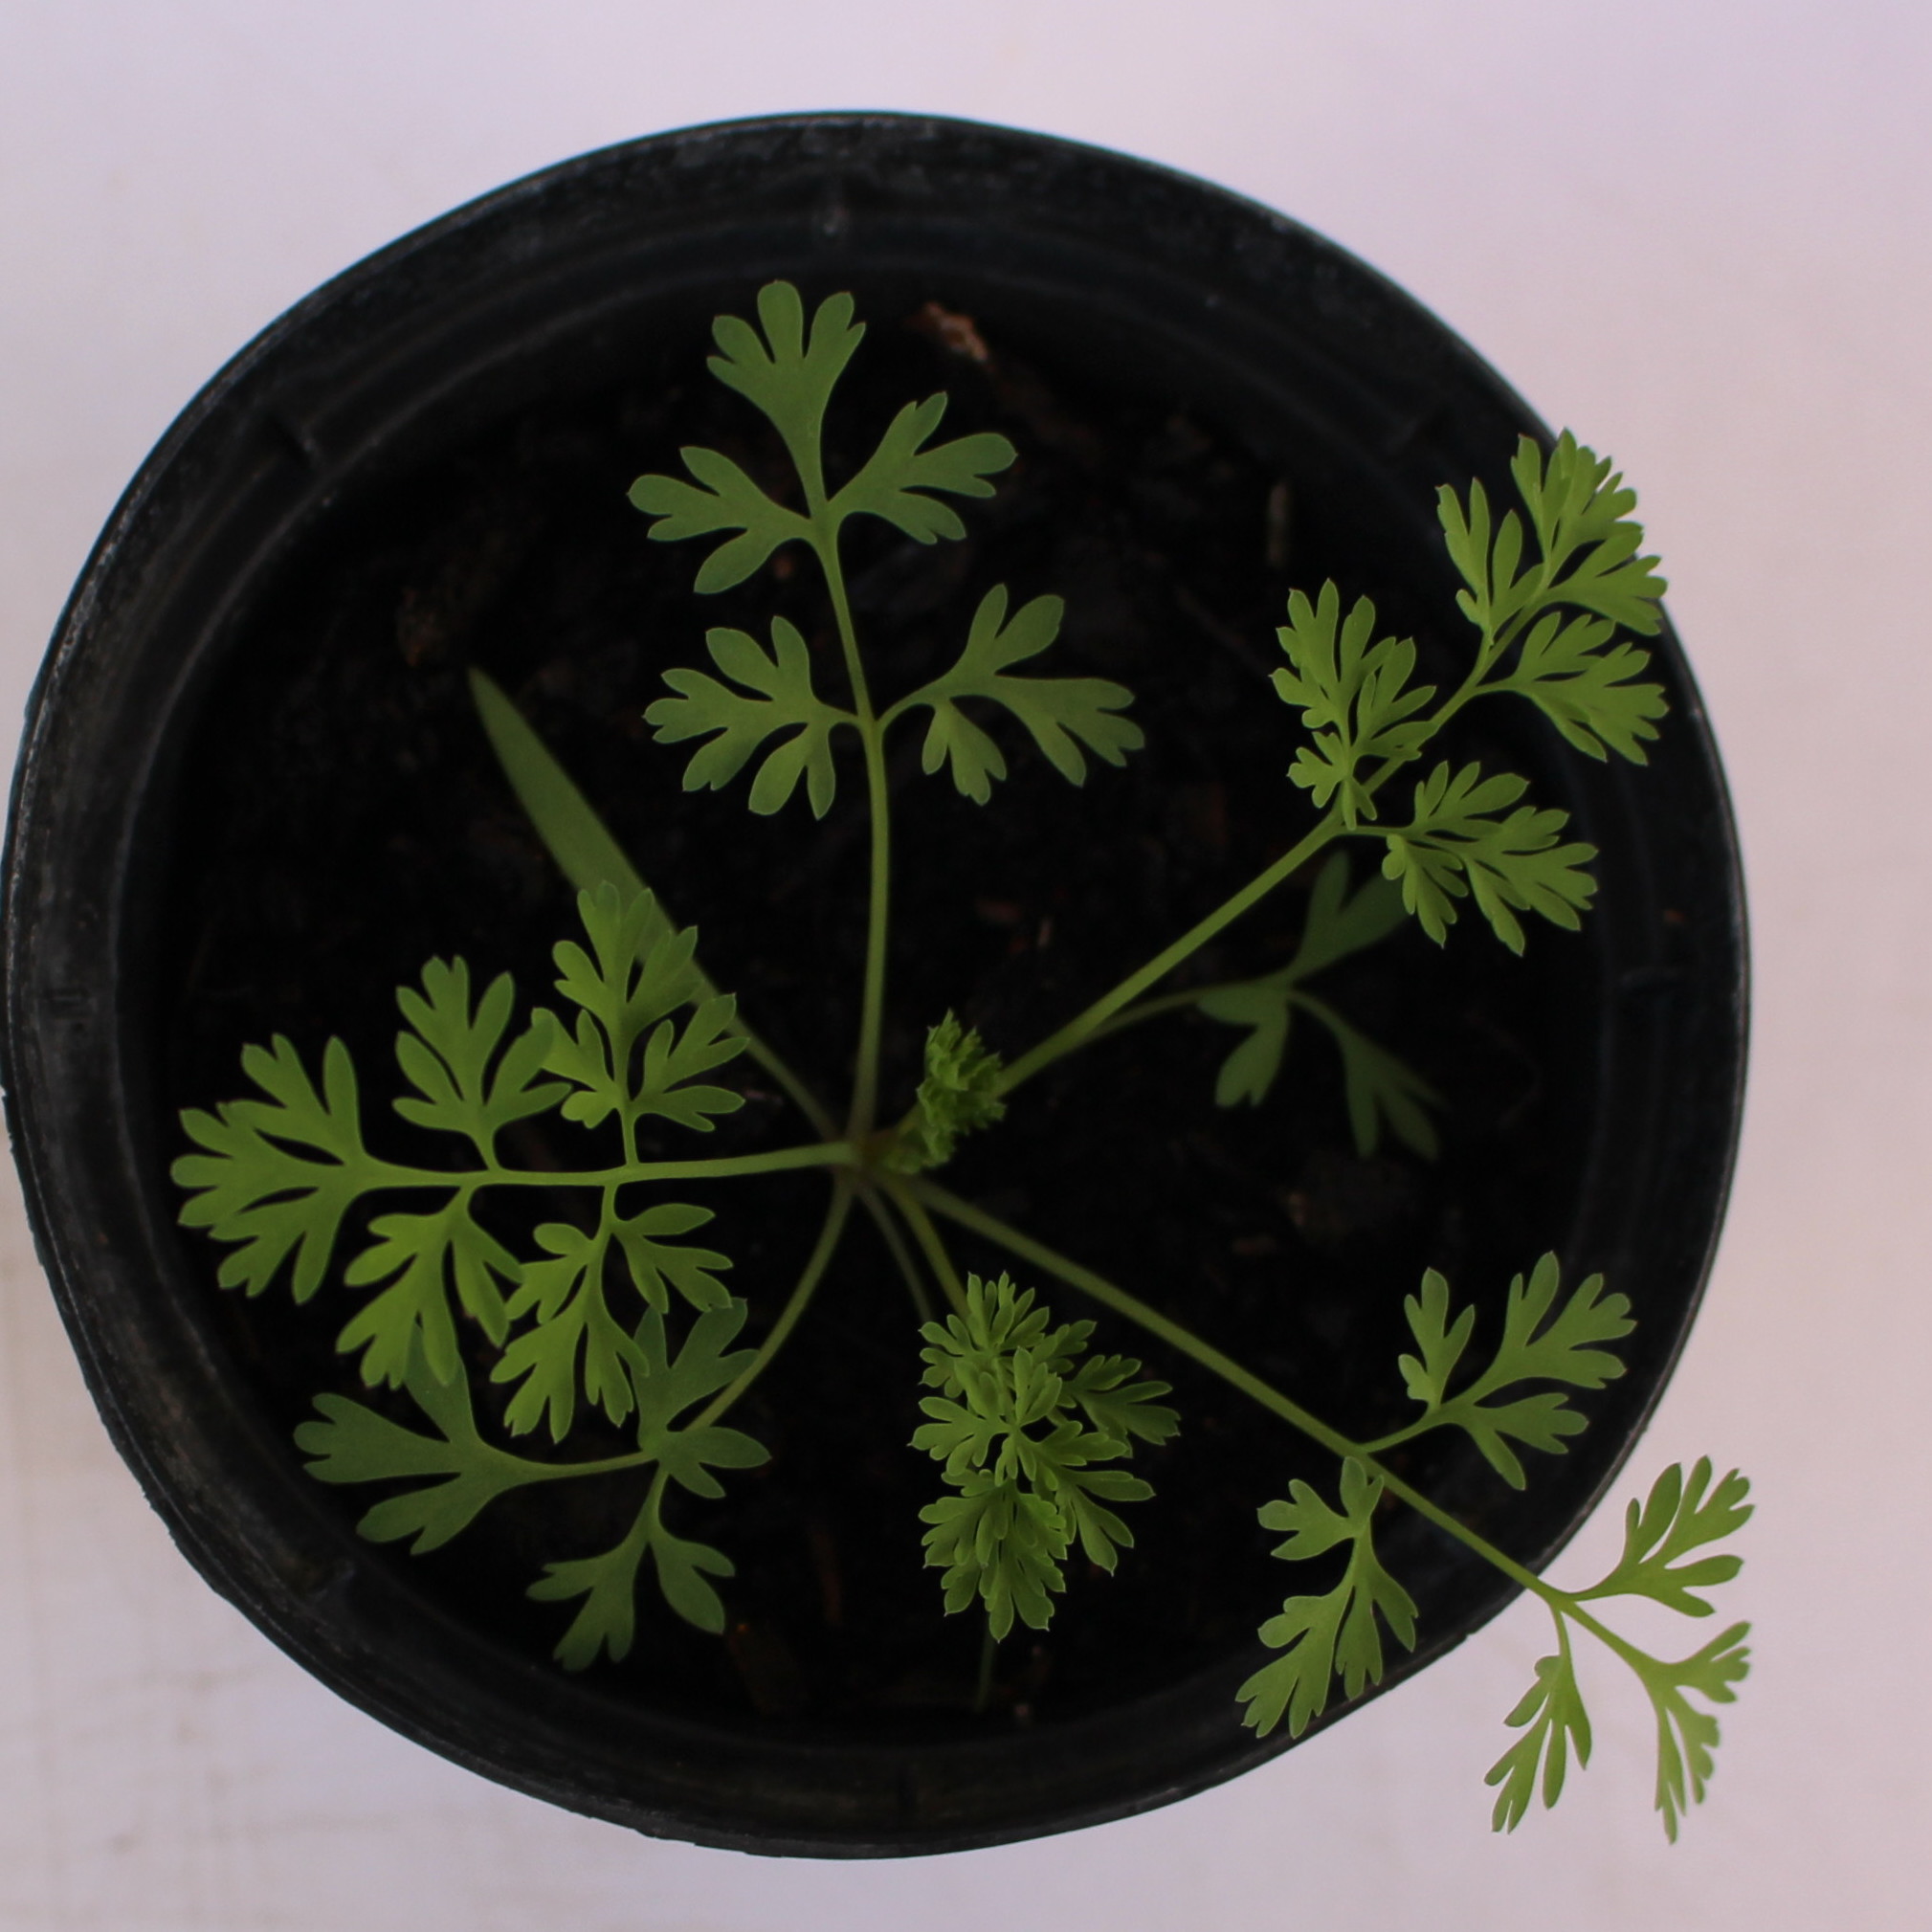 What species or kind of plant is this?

Fumaria officinalis
